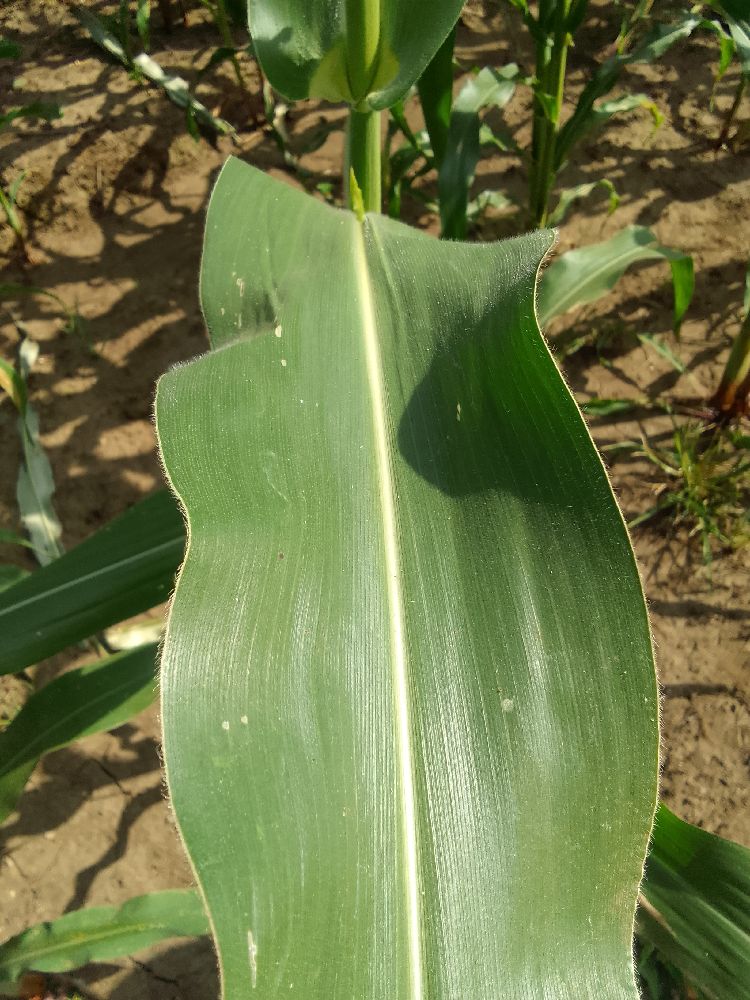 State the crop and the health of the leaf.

maize, healthy
